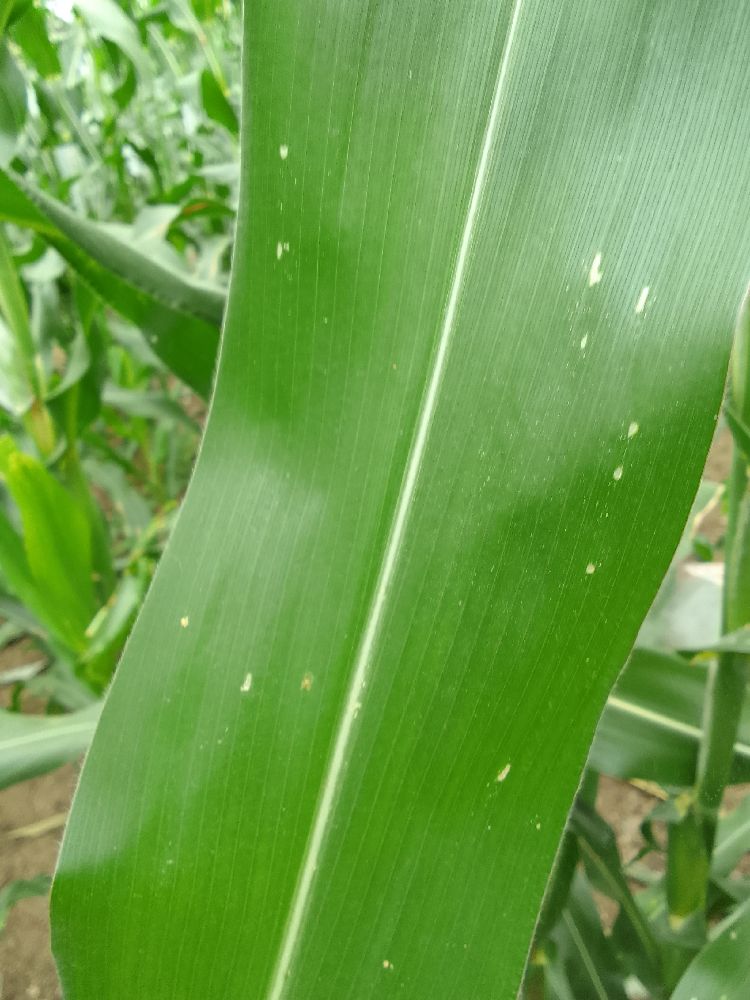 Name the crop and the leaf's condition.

maize, healthy
